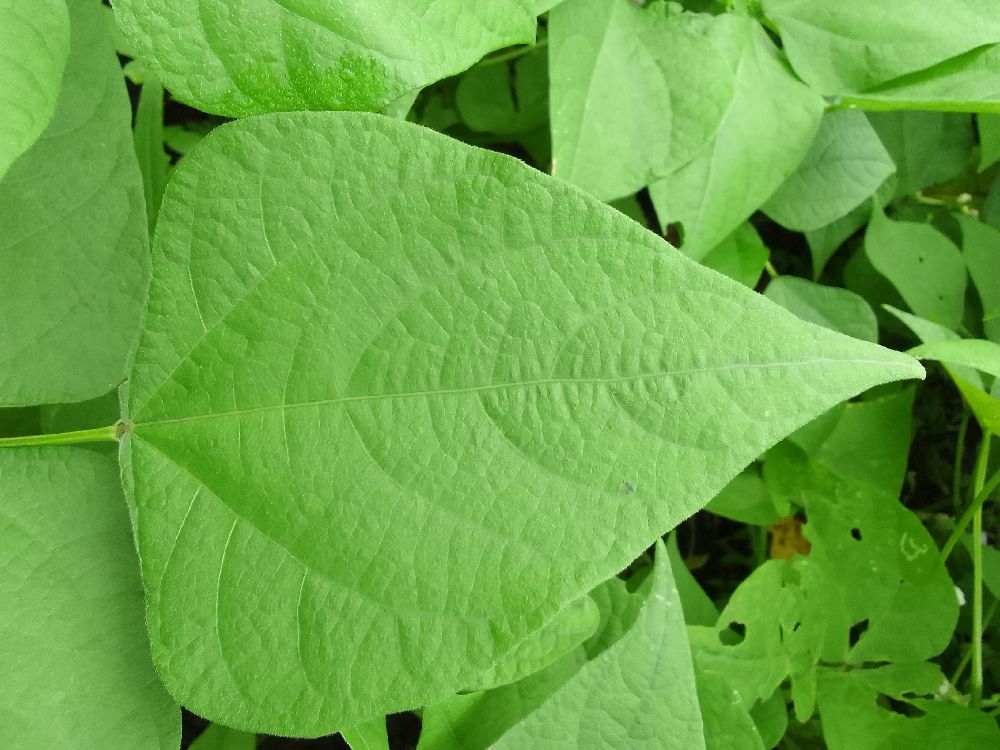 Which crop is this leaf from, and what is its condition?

common bean, healthy
